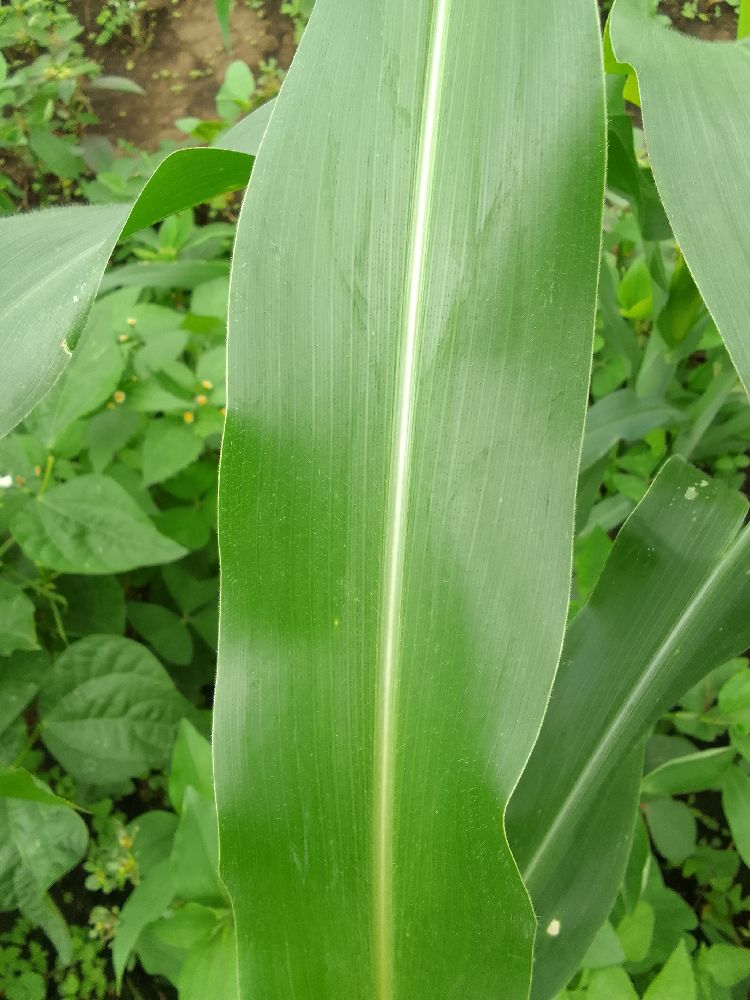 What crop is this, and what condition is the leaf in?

maize, healthy
